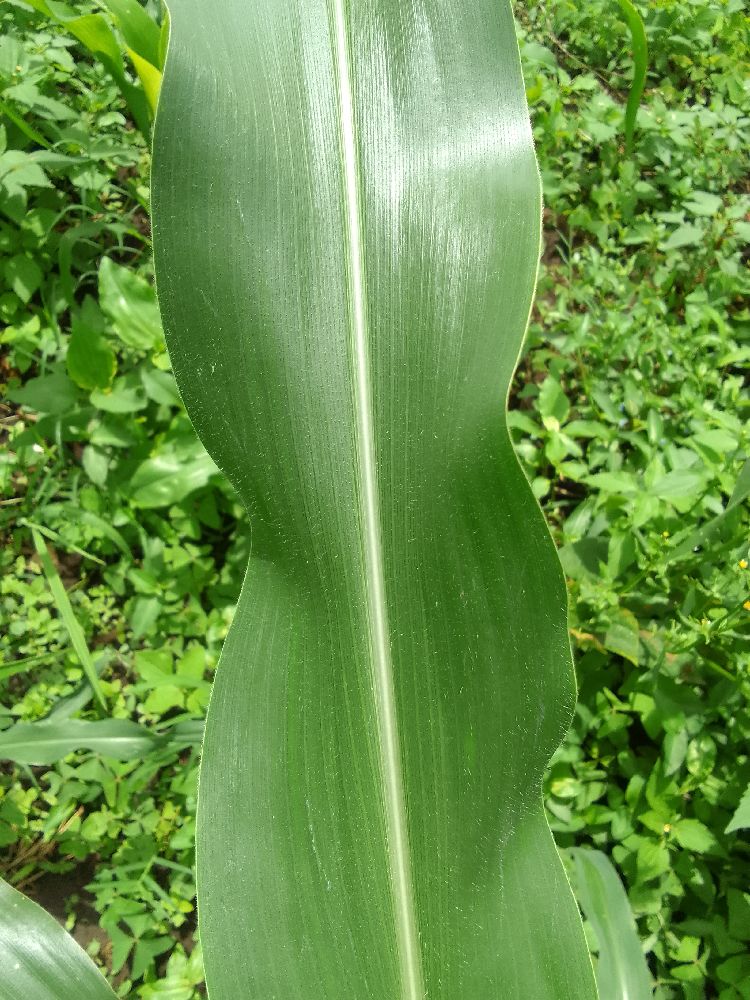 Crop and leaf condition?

maize, healthy
